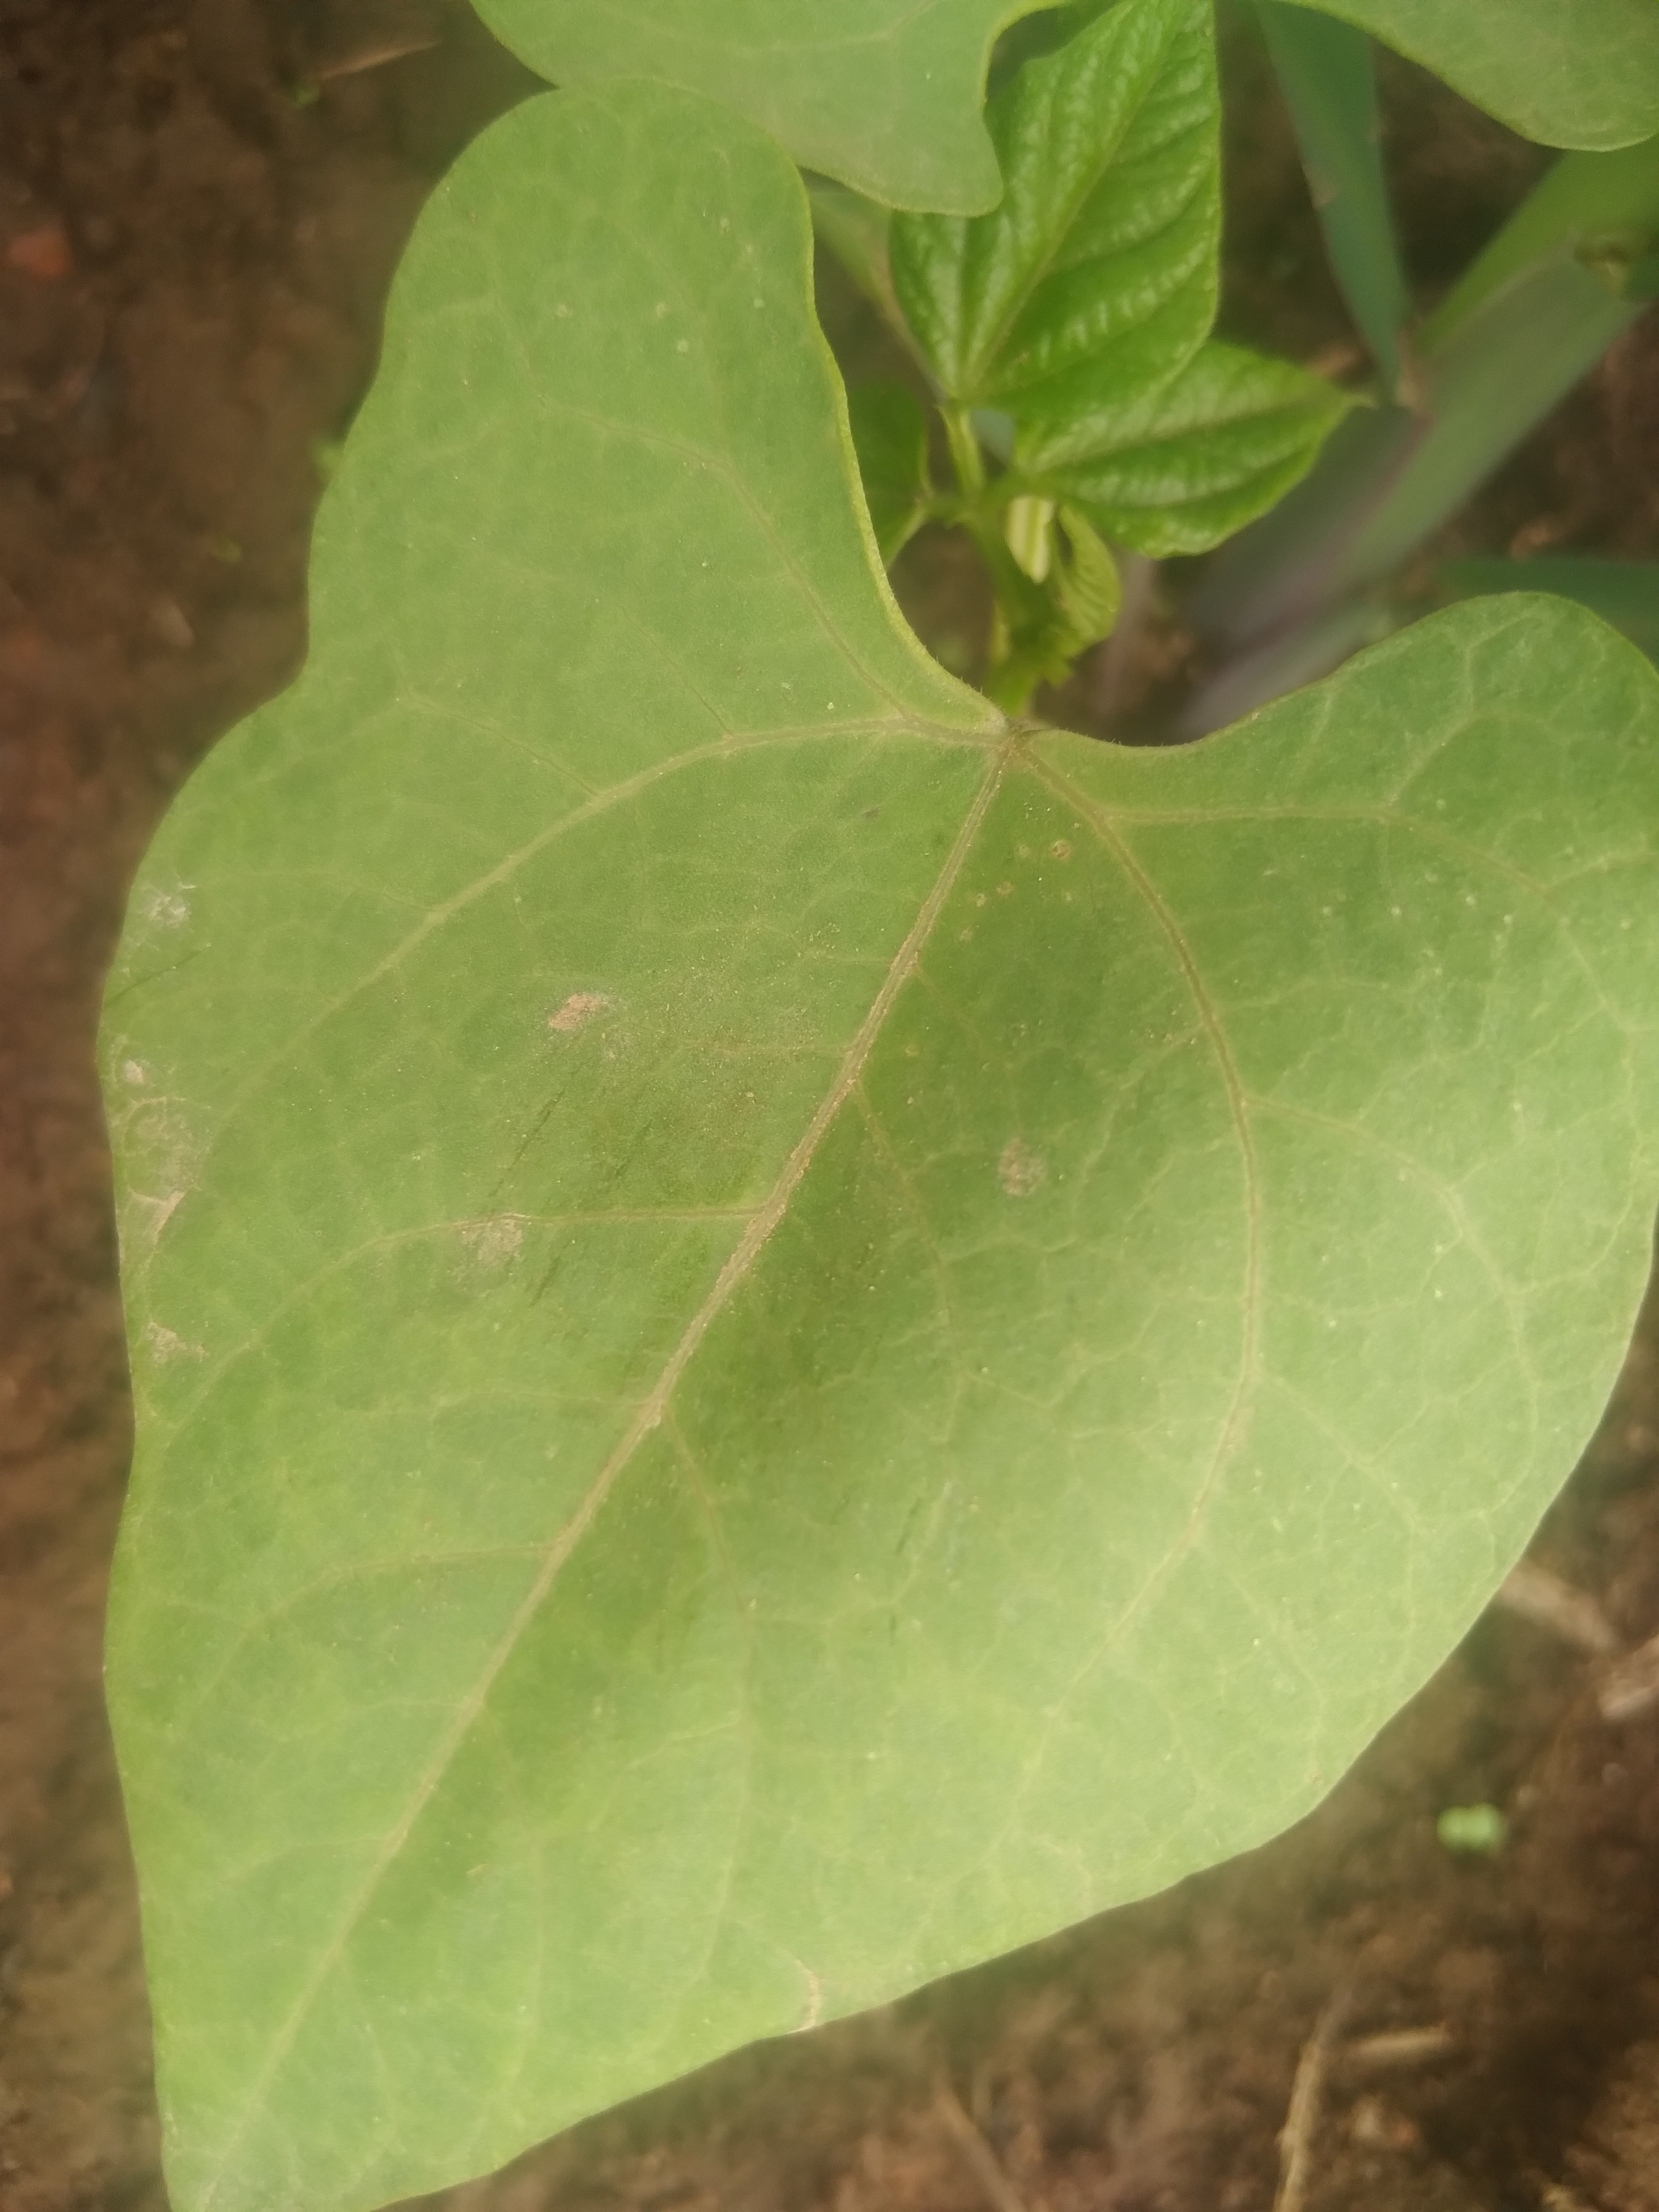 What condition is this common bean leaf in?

healthy
